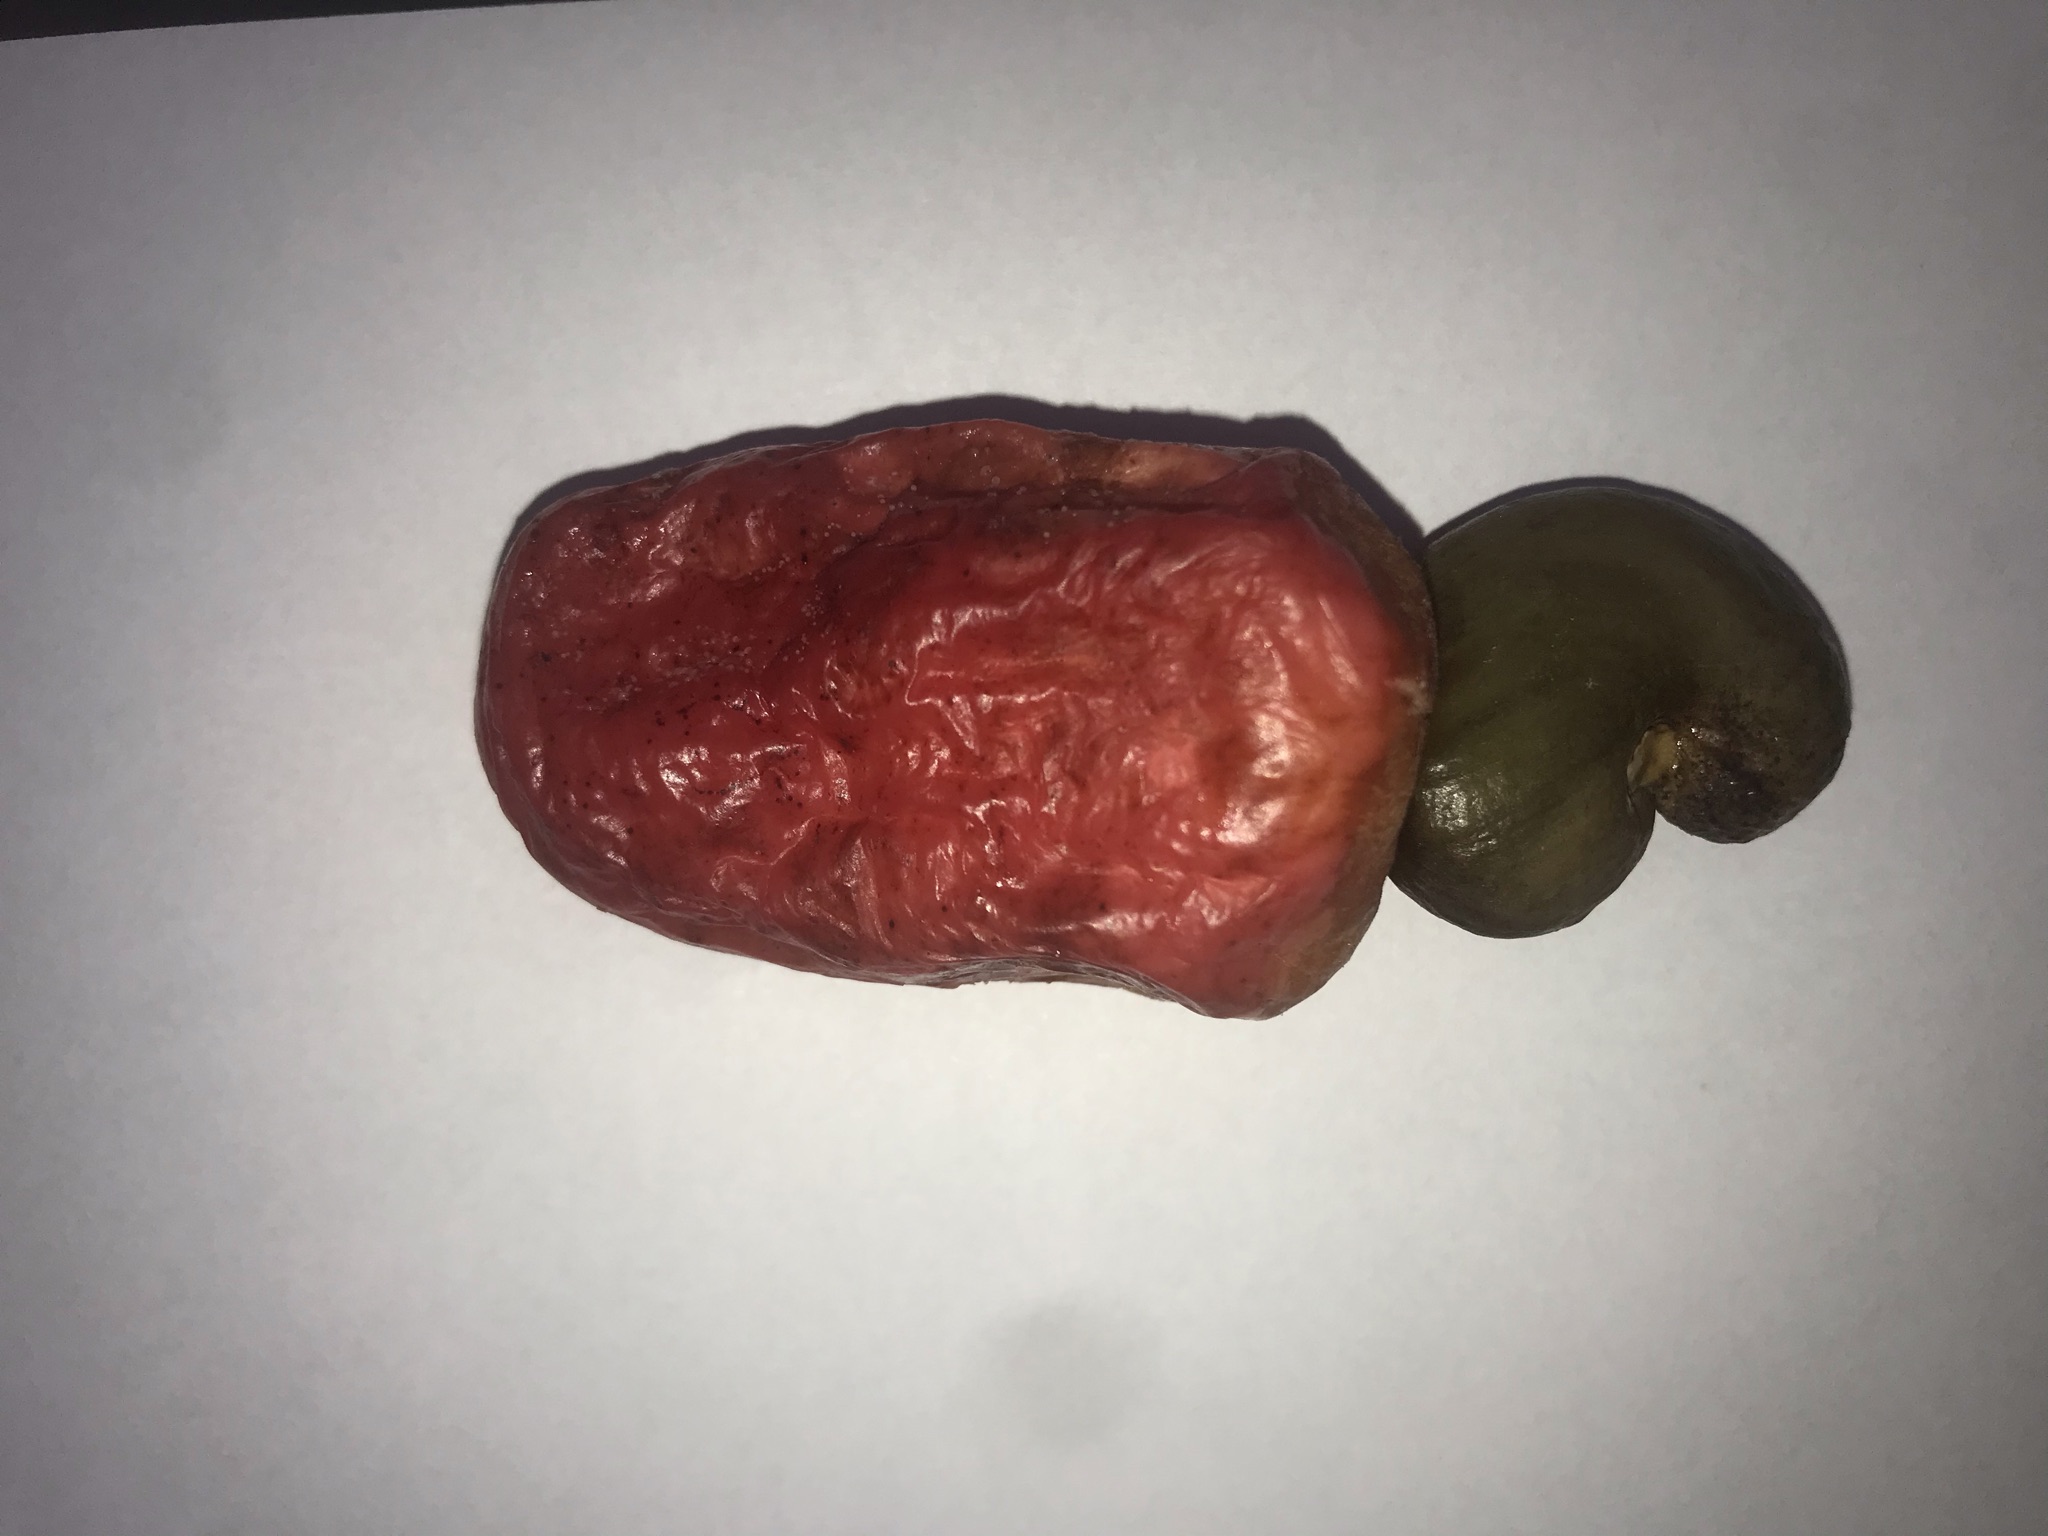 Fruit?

caju vermelho
